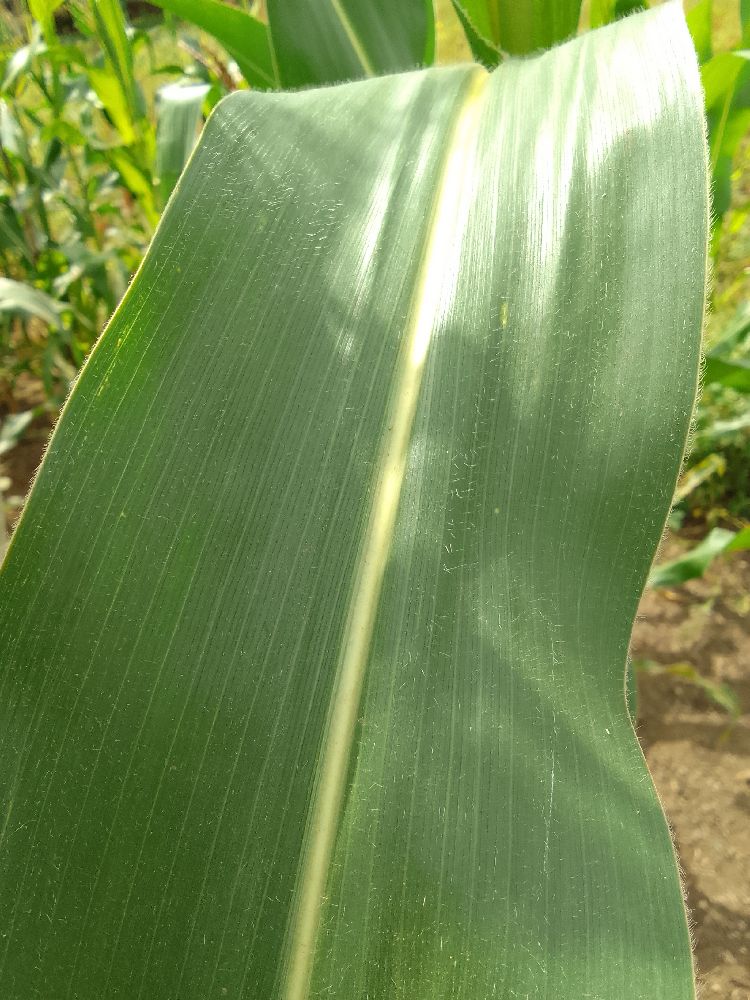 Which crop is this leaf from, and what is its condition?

maize, healthy
